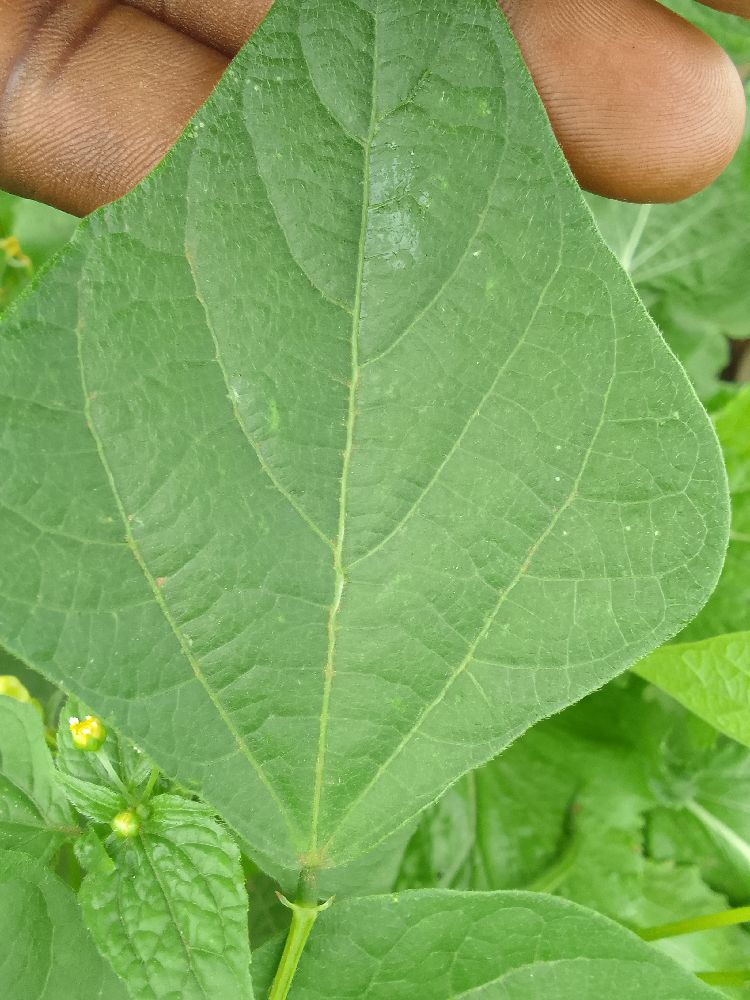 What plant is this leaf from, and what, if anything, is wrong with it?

common bean, healthy
